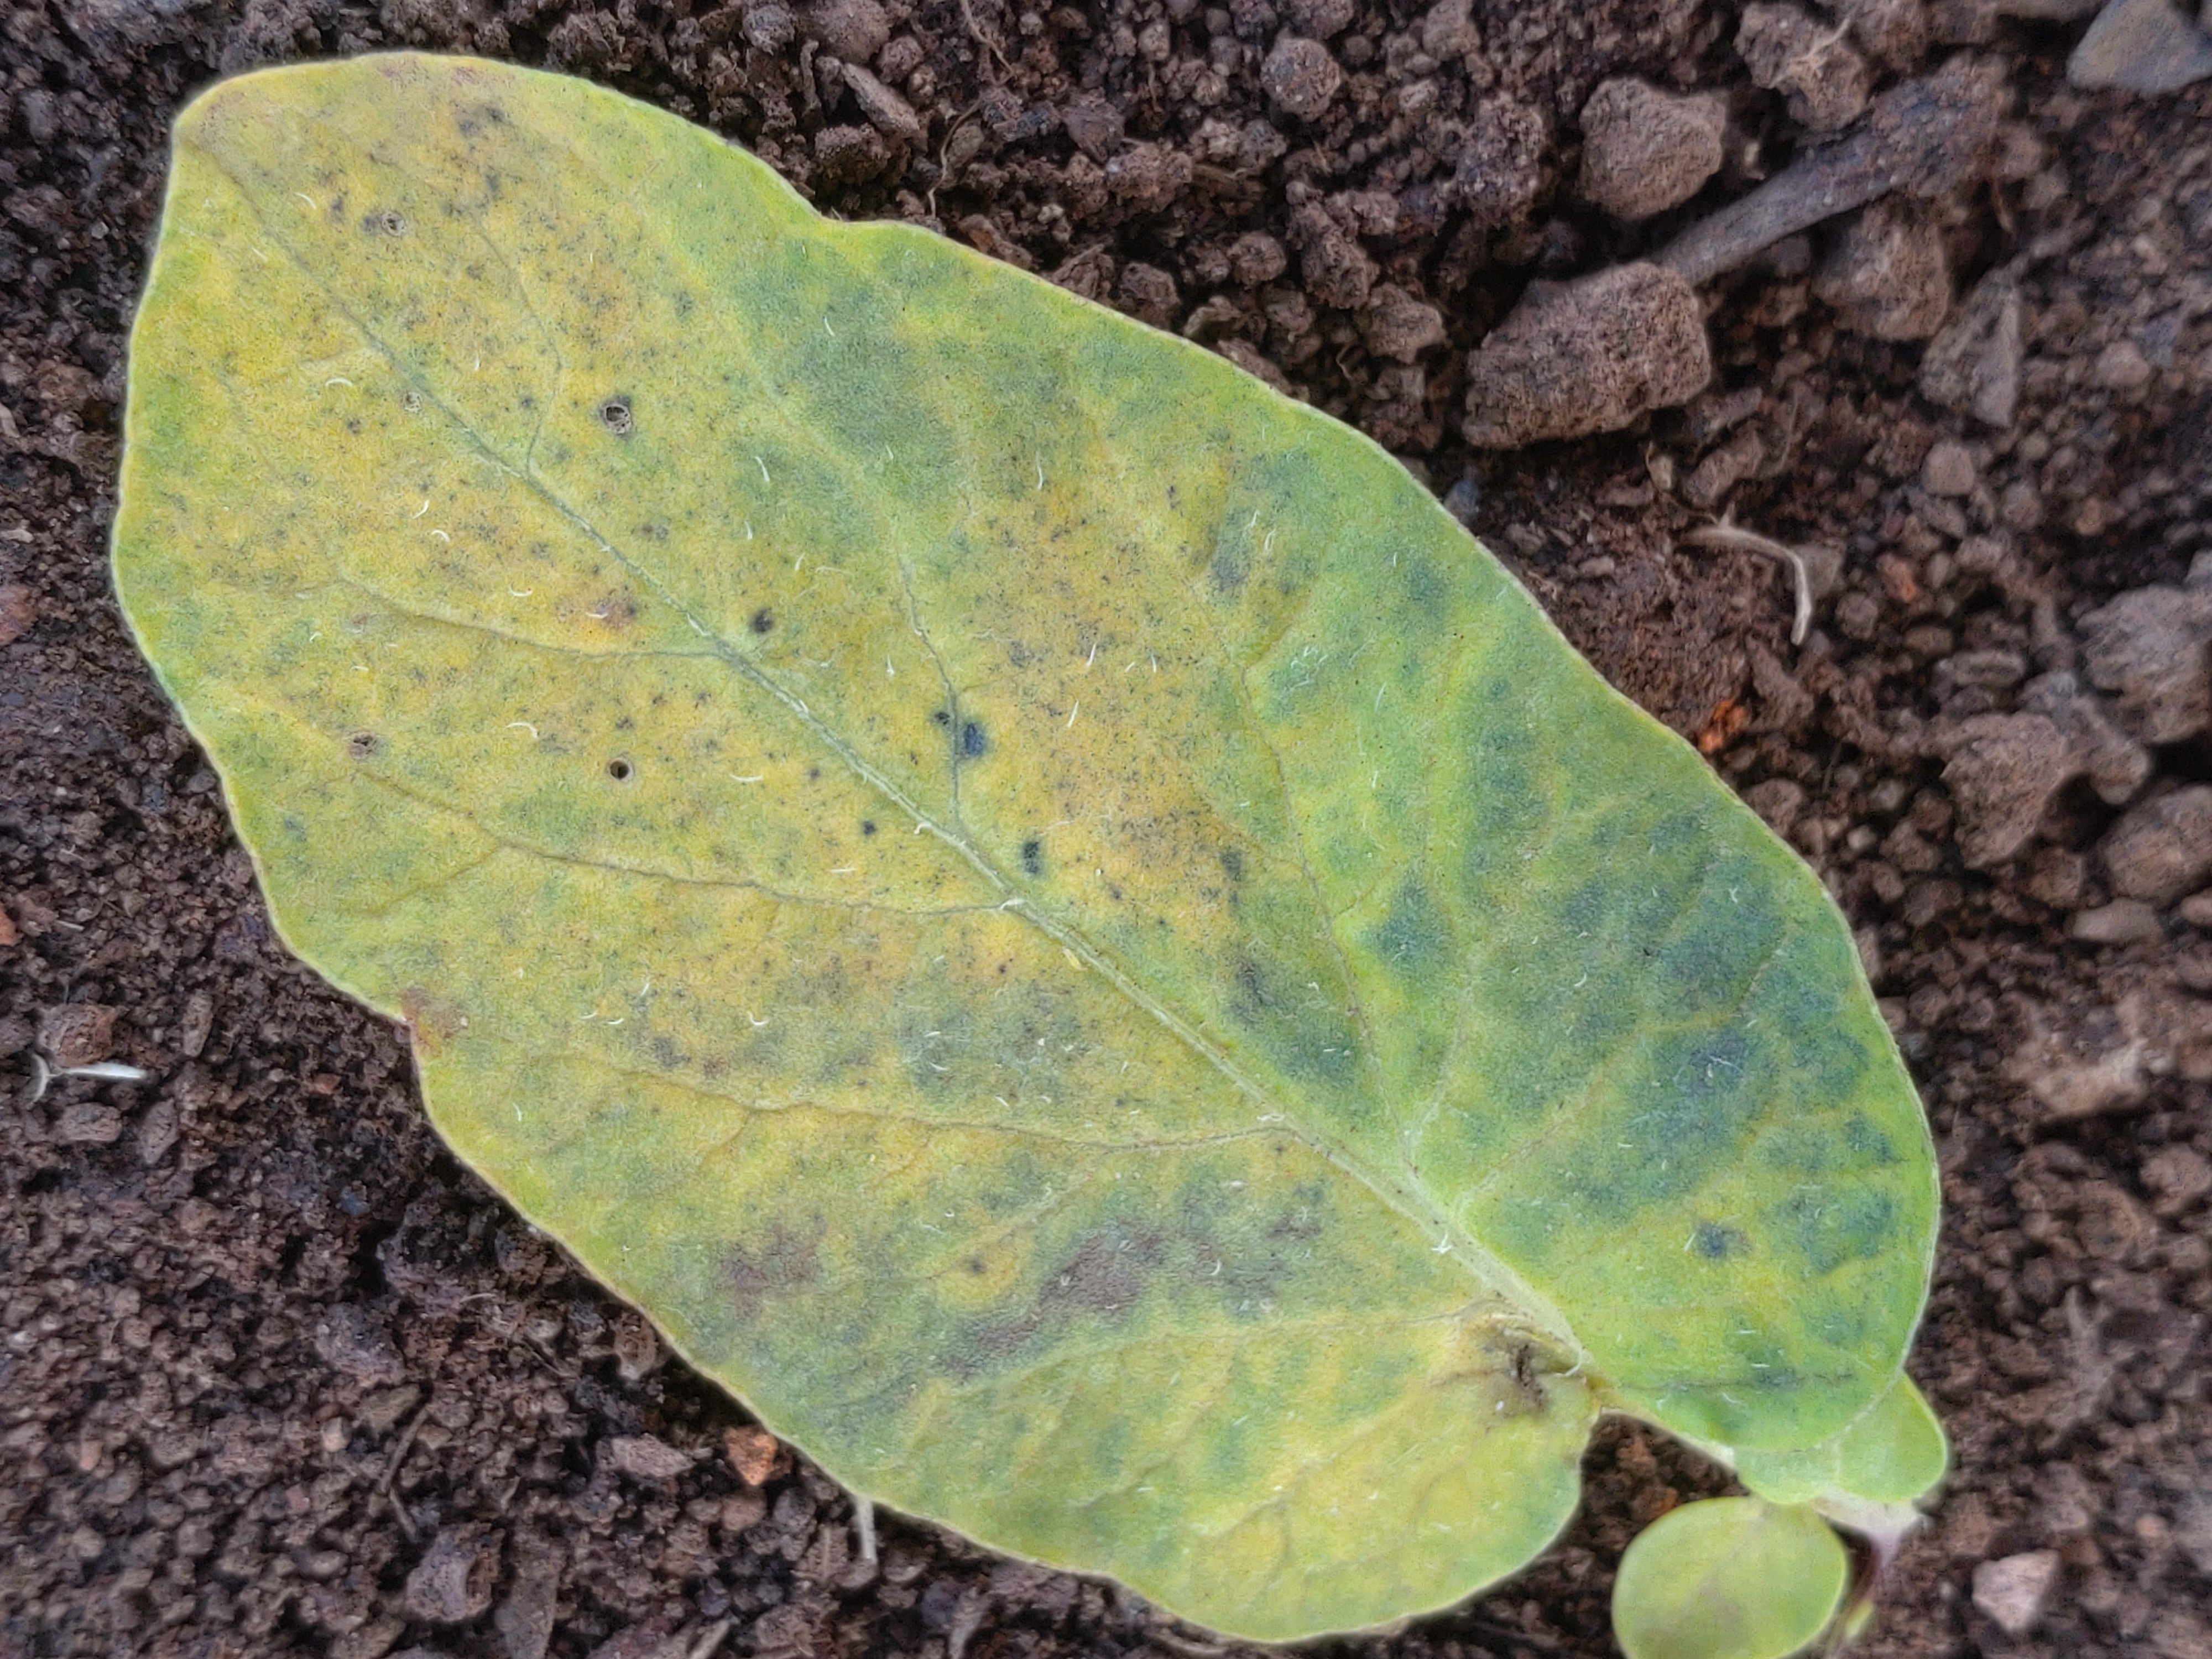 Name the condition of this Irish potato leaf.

late blight
